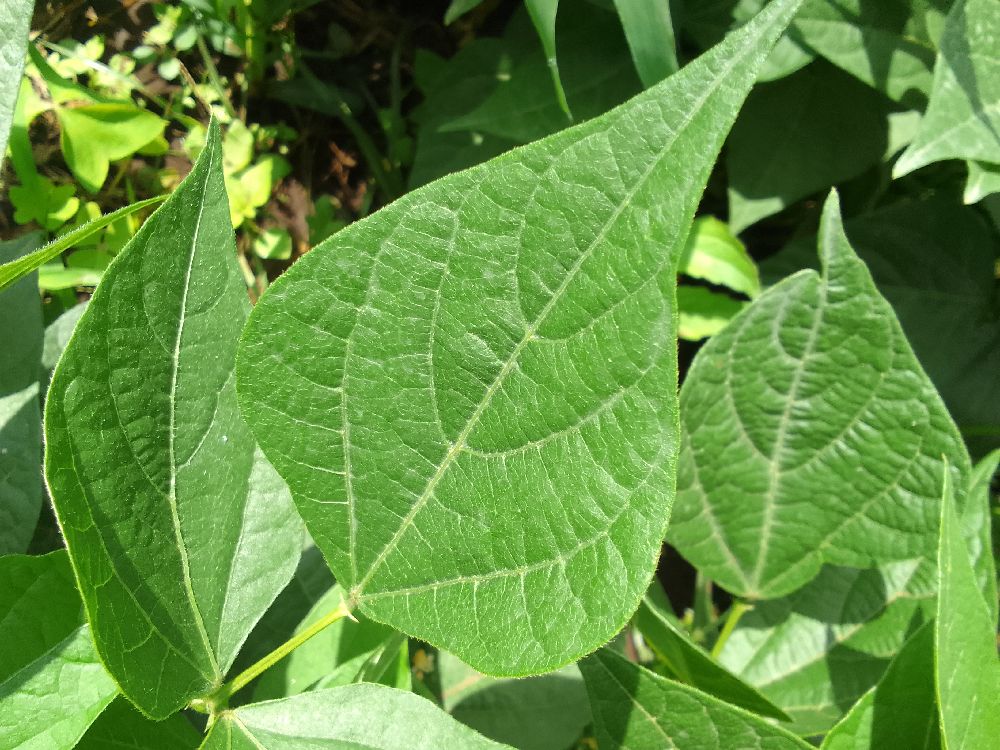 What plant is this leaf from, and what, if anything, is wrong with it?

common bean, healthy
